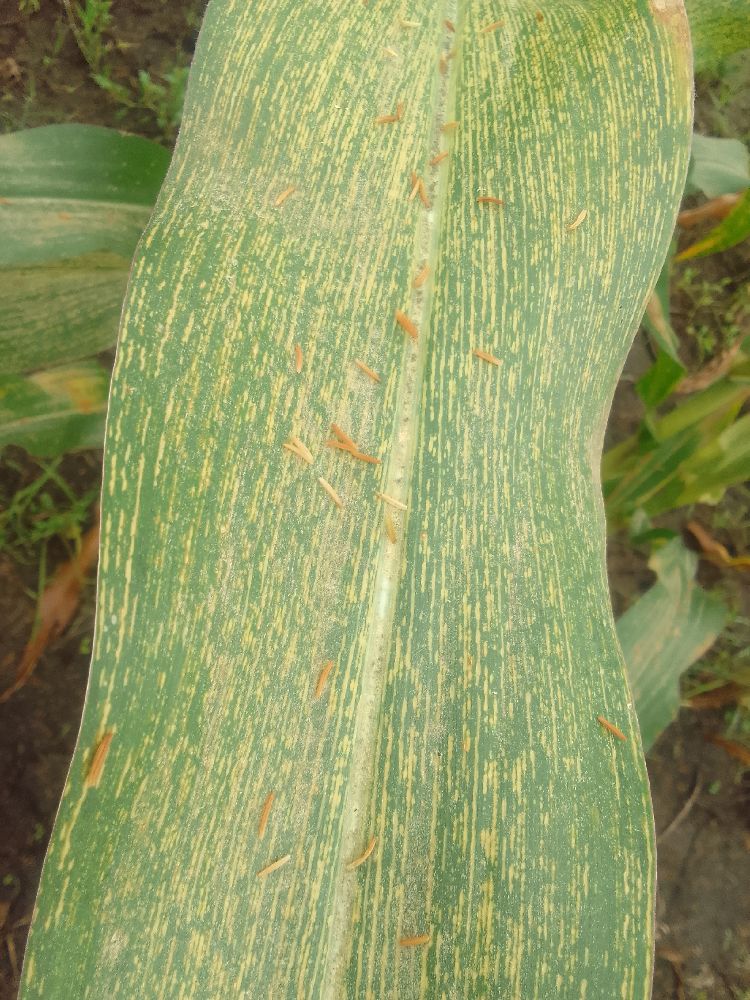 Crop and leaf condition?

maize, maize streak virus
